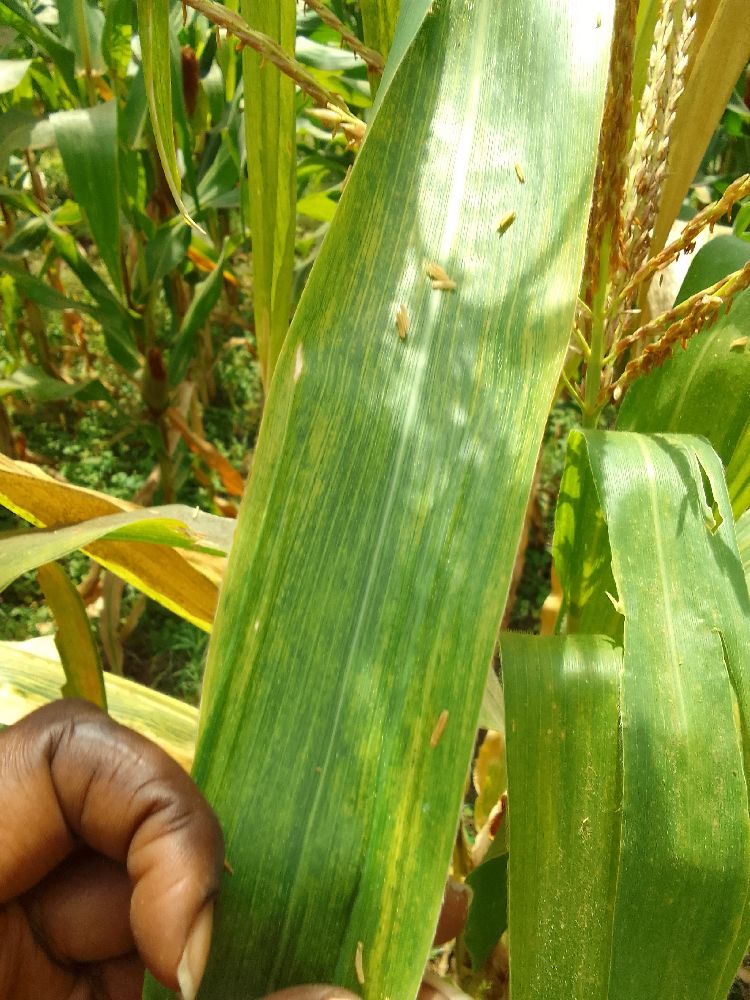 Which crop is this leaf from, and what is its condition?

maize, maize lethal necrosis
